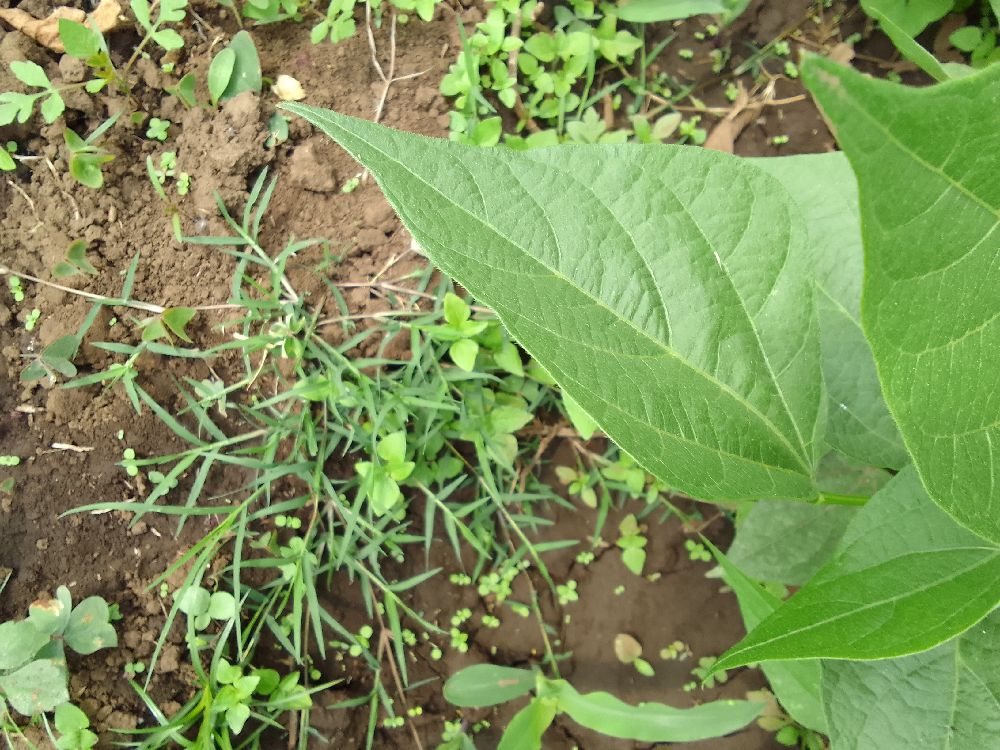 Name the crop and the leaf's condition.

common bean, healthy
